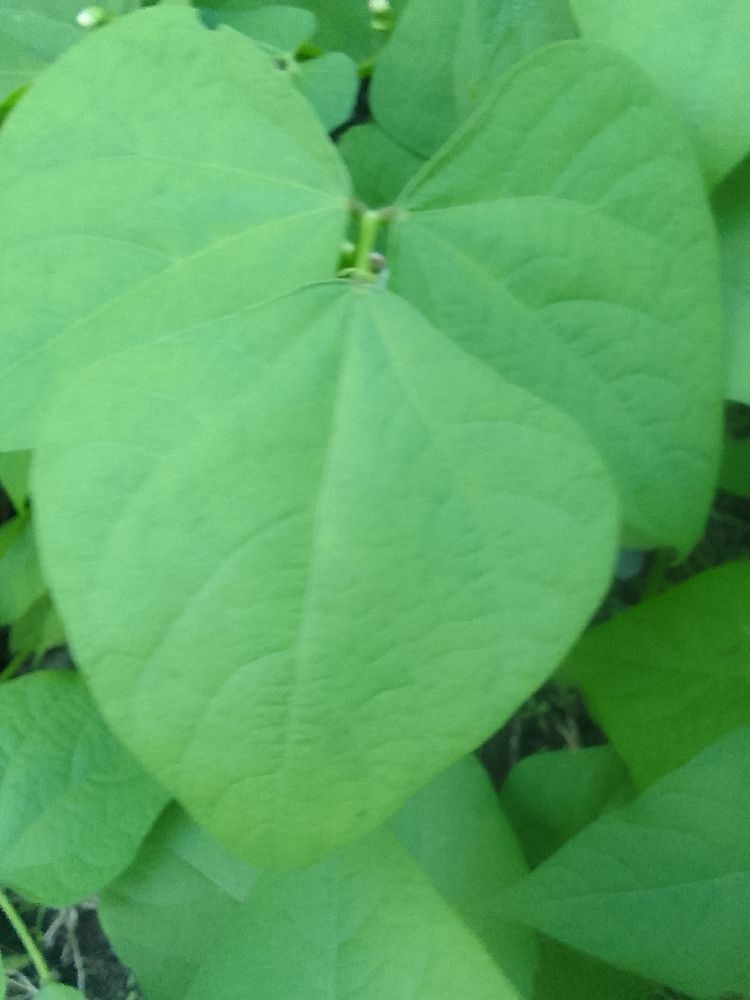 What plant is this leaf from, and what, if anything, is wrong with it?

common bean, healthy
